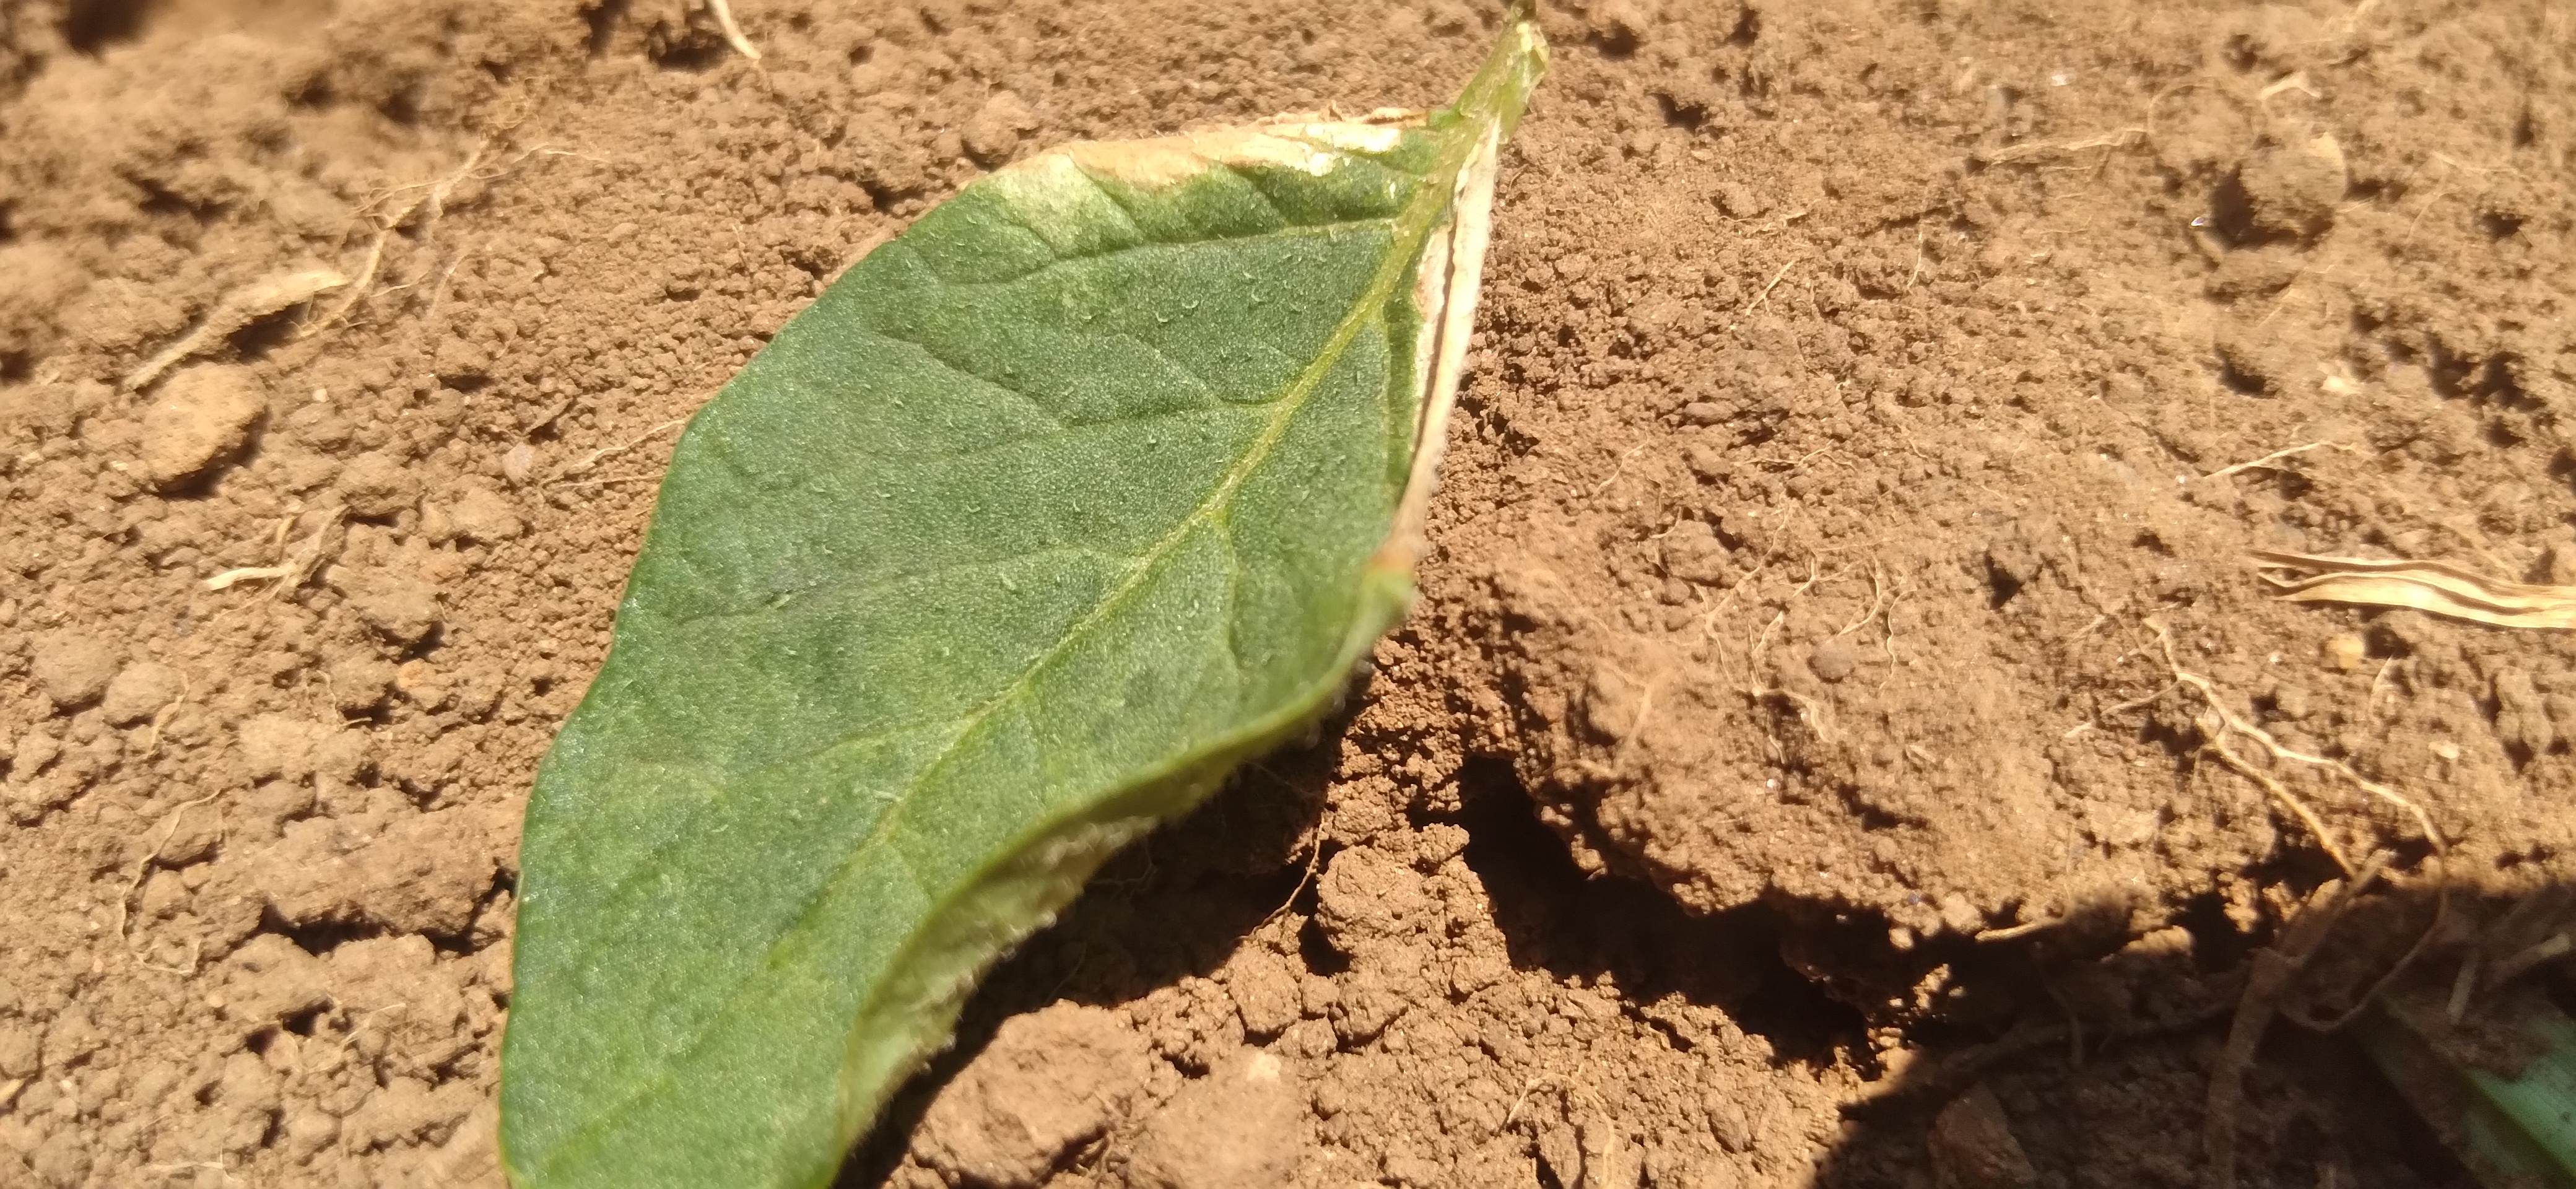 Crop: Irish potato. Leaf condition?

early blight
